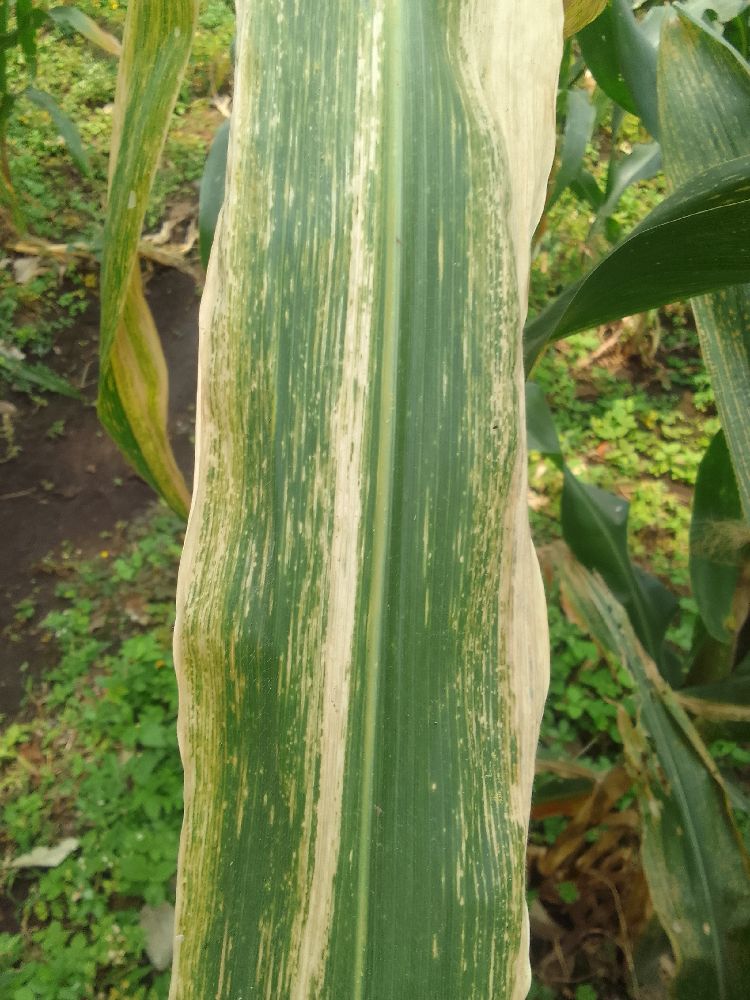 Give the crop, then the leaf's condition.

maize, maize lethal necrosis
